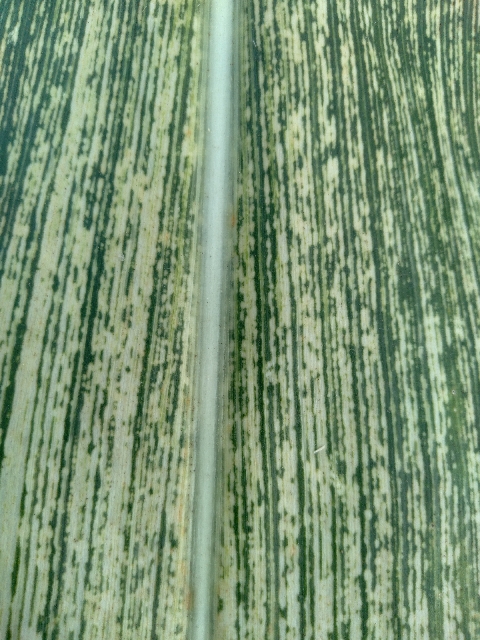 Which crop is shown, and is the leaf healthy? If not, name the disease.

maize, maize streak virus
